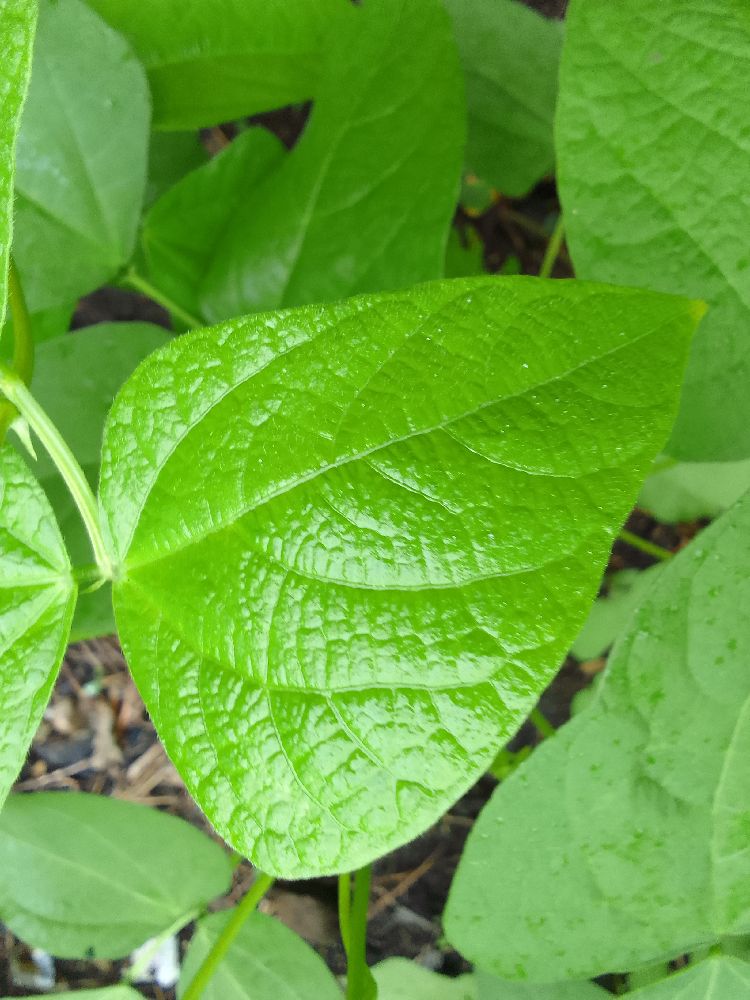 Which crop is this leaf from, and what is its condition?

common bean, healthy
